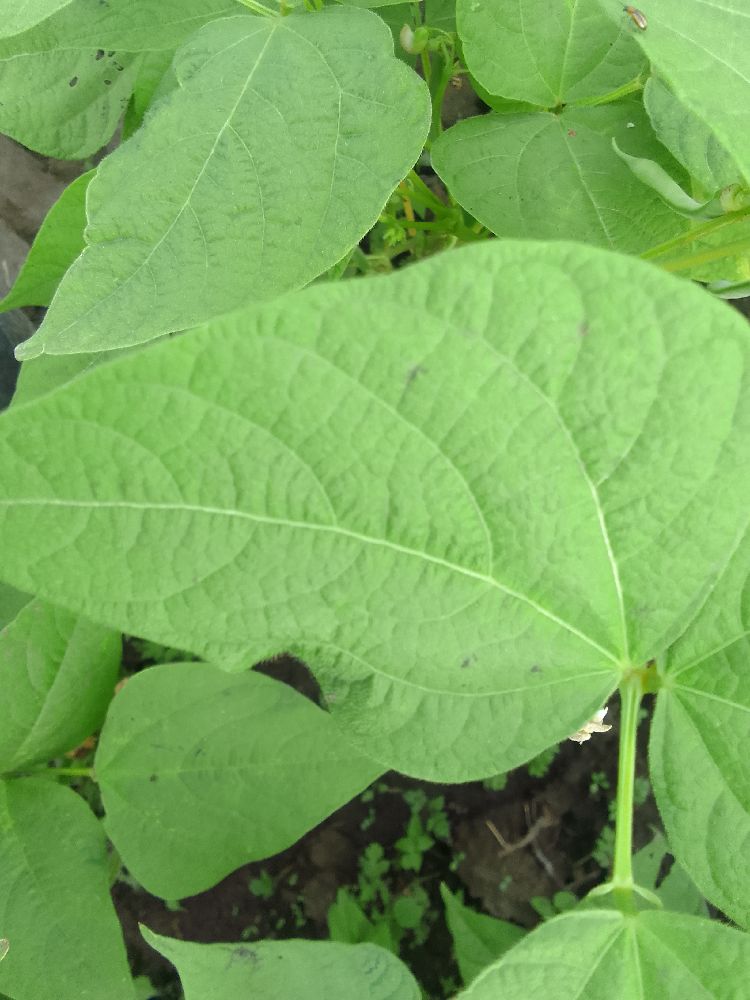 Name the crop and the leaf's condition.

common bean, healthy
